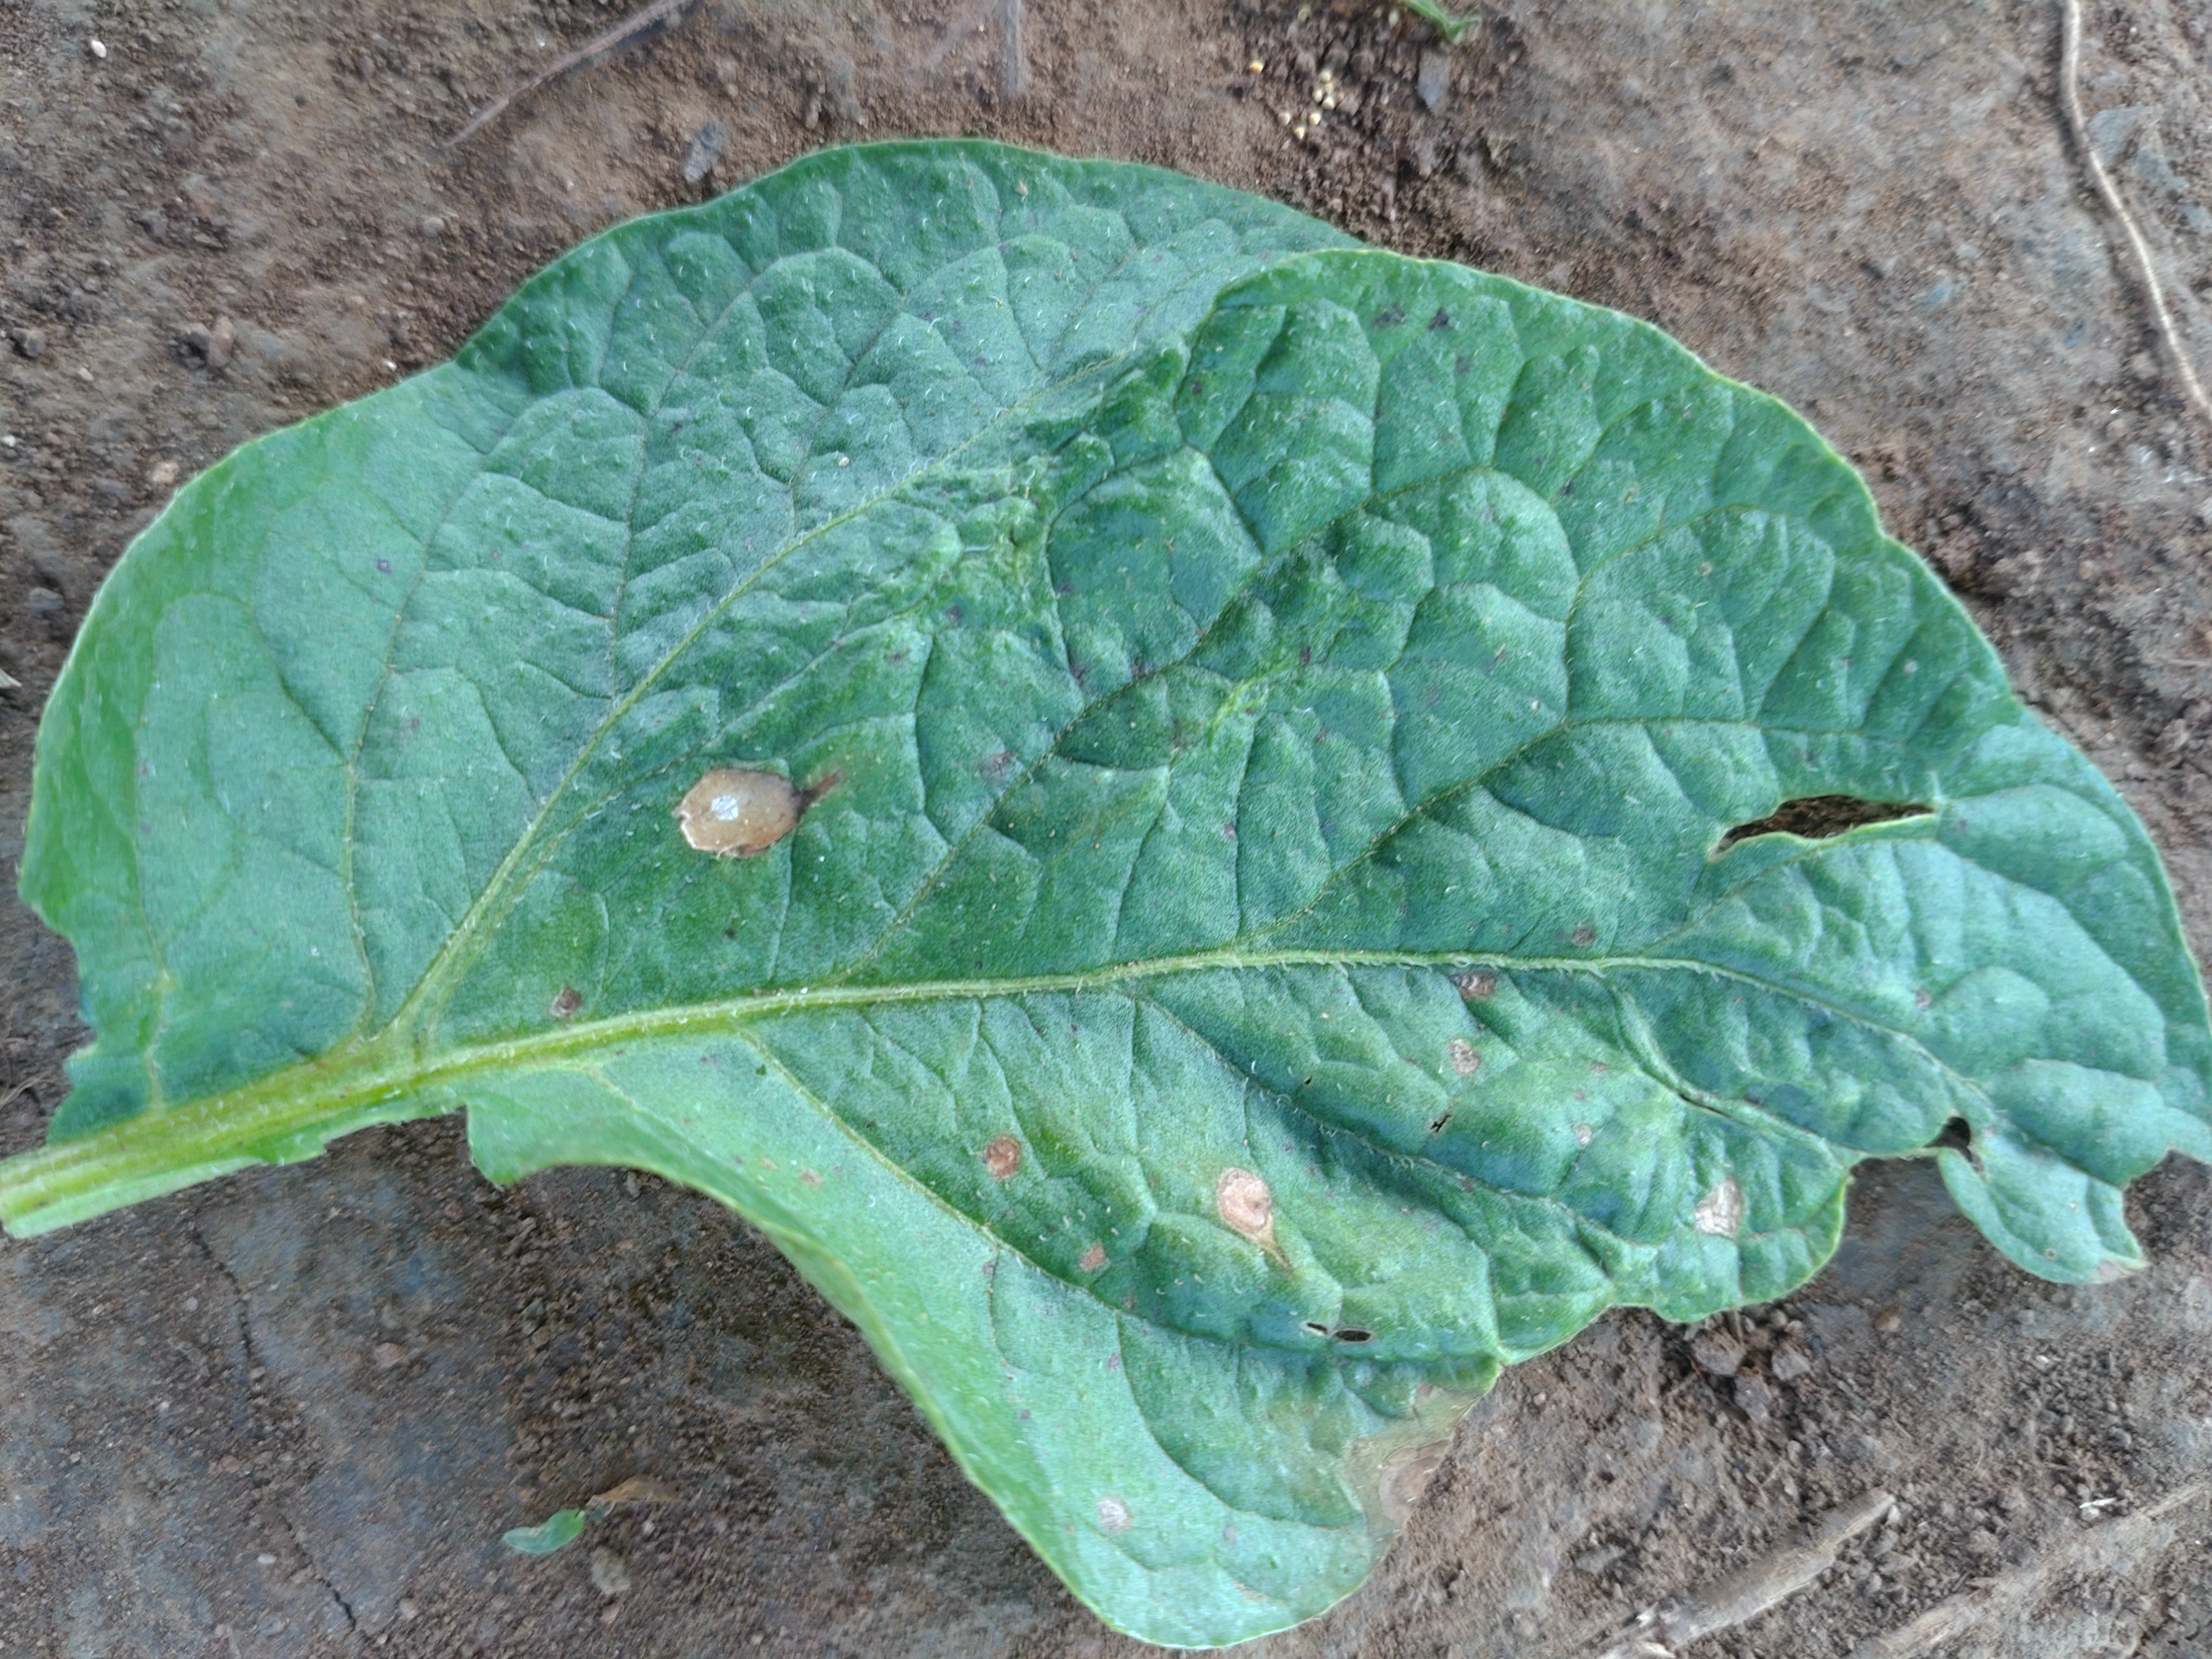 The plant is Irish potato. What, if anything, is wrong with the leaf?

early blight
